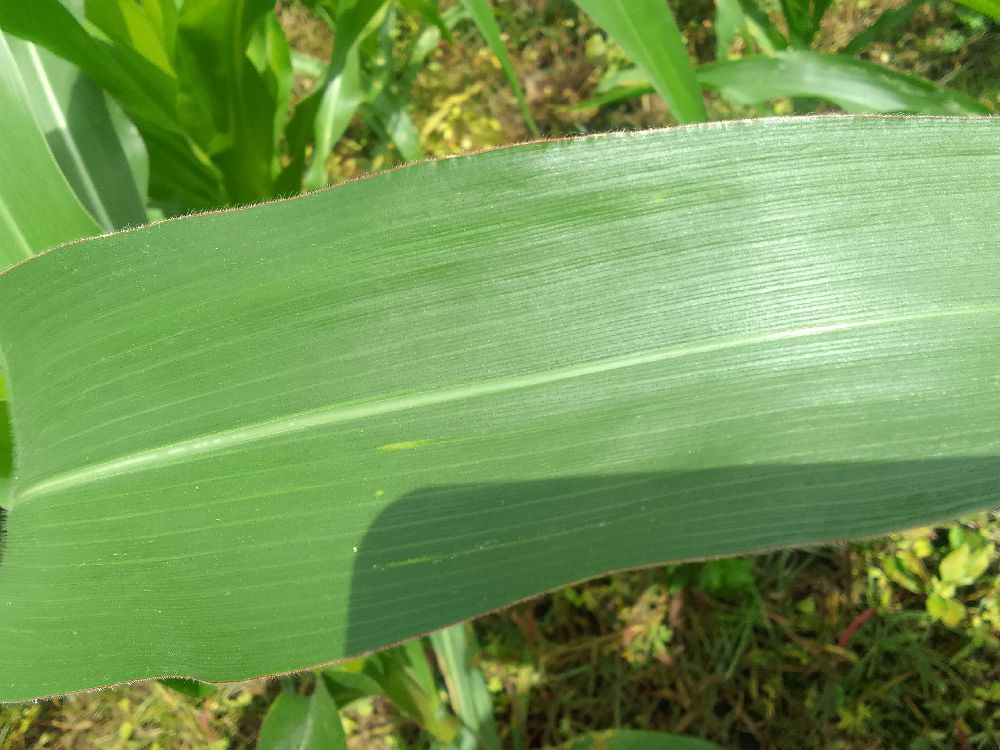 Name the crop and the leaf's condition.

maize, healthy
